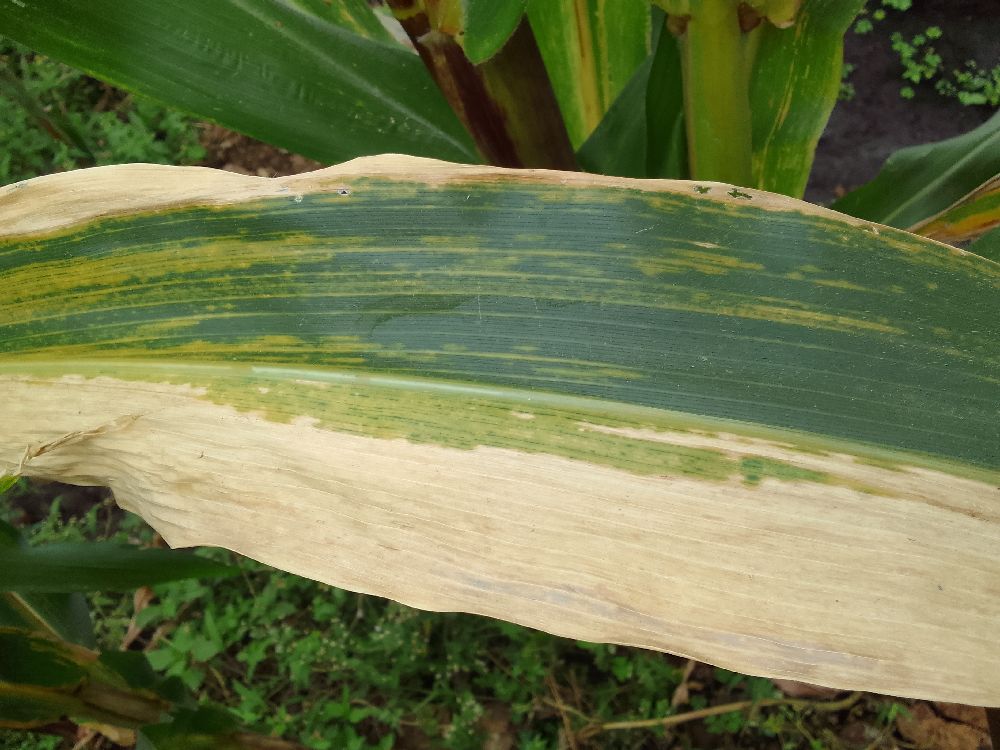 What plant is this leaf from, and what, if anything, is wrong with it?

maize, maize lethal necrosis
